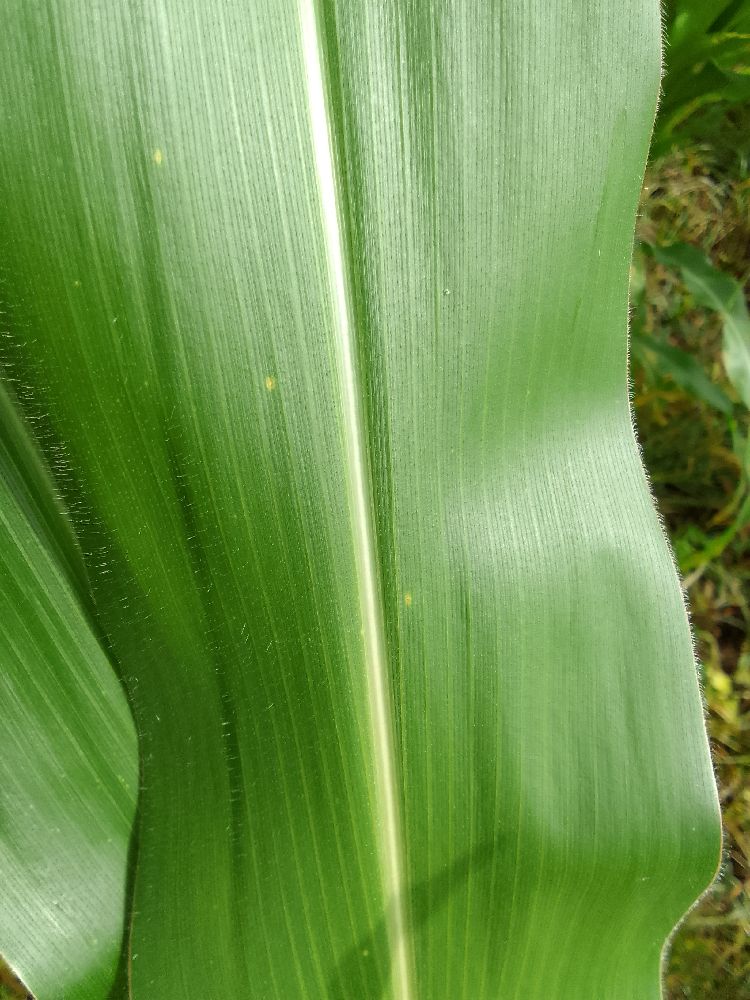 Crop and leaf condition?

maize, healthy
